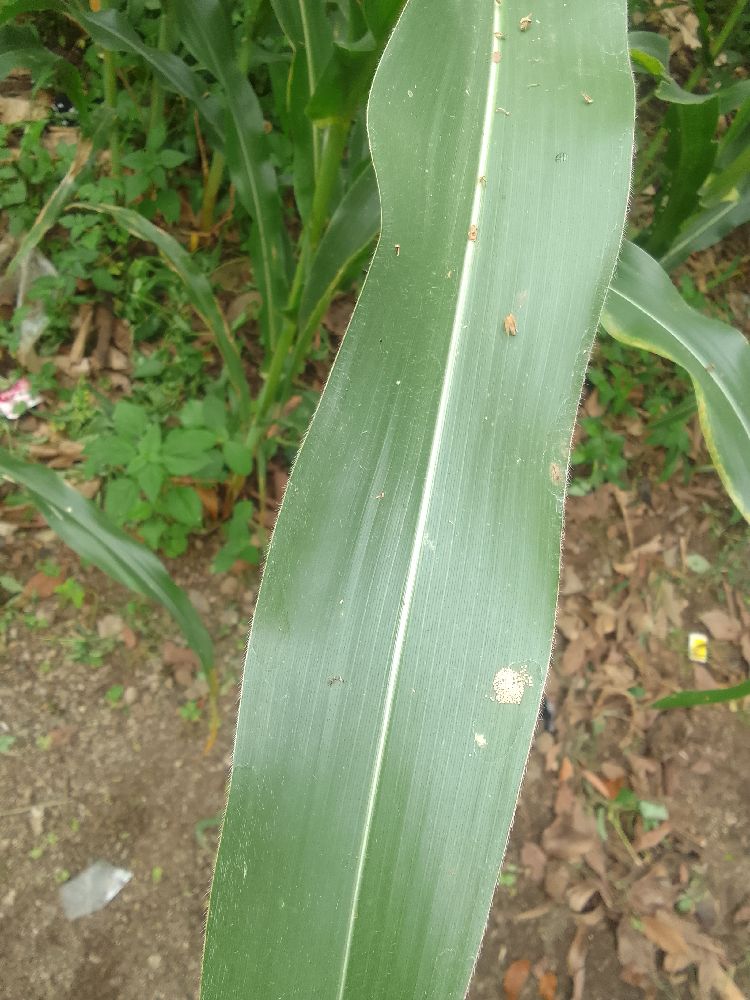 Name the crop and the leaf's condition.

maize, healthy
